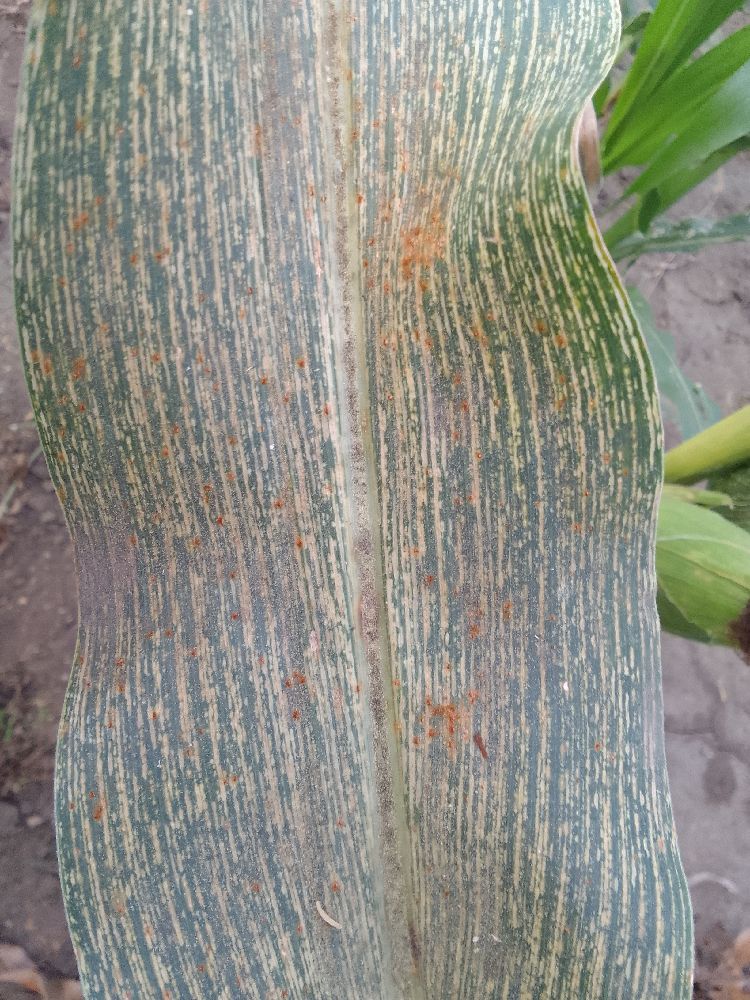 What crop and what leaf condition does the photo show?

maize, maize streak virus
